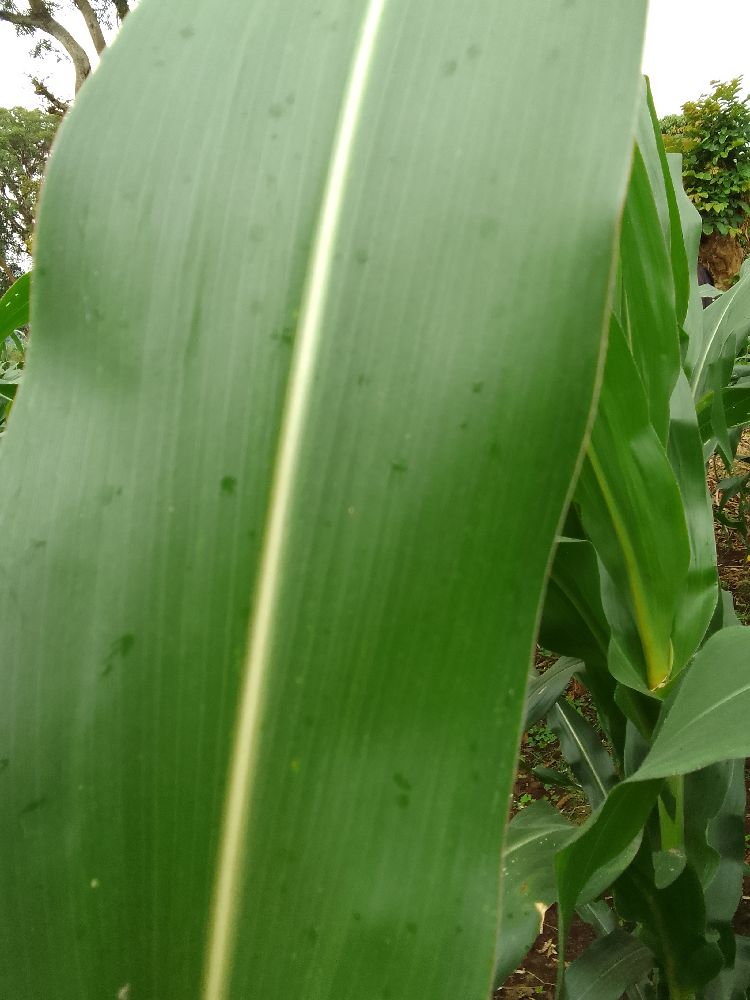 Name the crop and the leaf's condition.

maize, healthy
